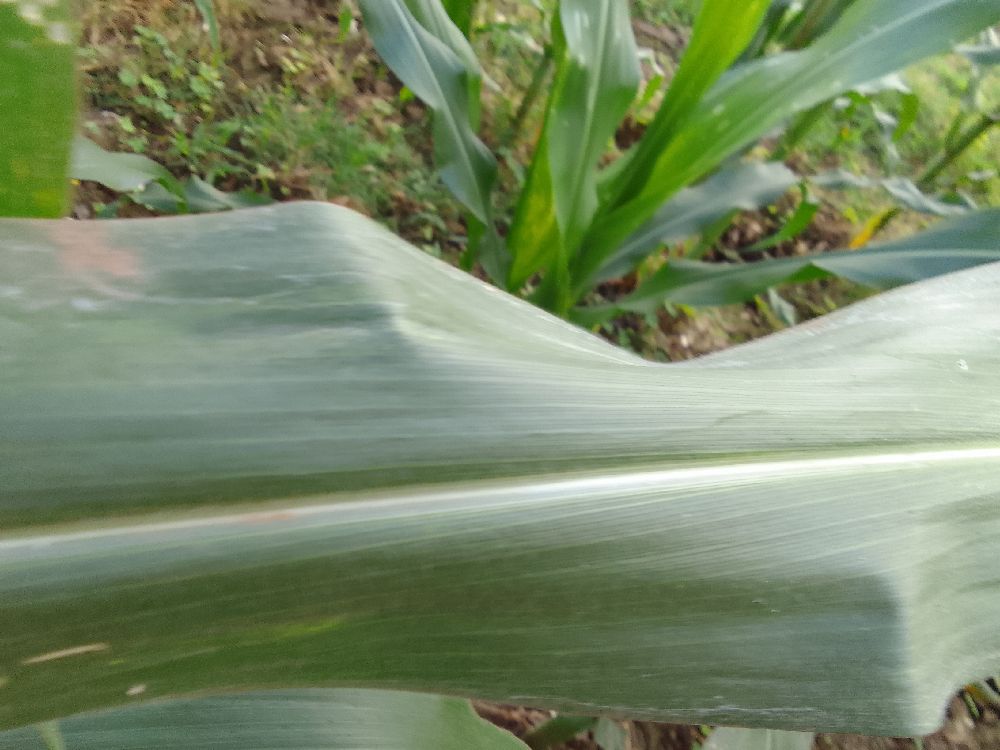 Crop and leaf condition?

maize, healthy
